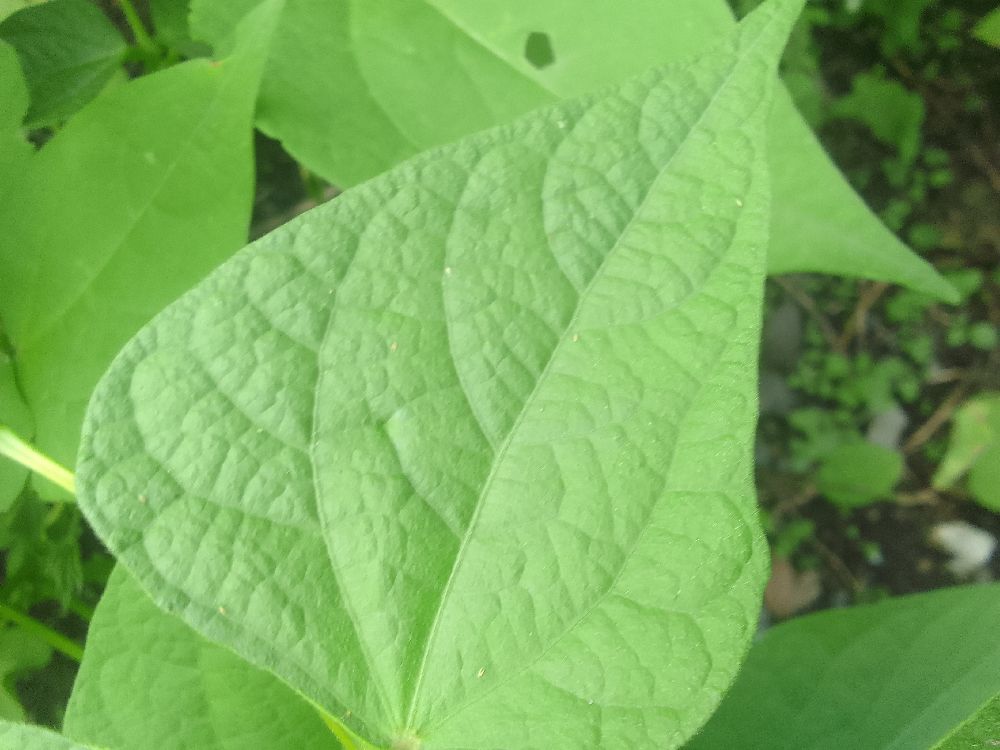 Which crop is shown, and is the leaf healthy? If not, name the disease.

common bean, healthy
